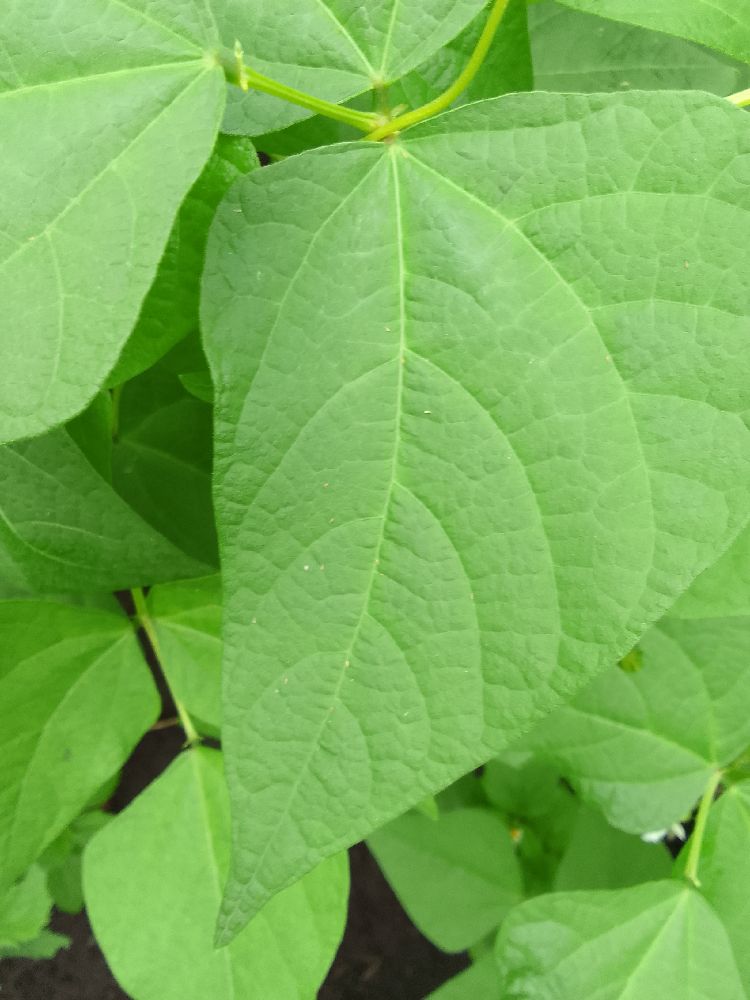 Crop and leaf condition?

common bean, healthy
